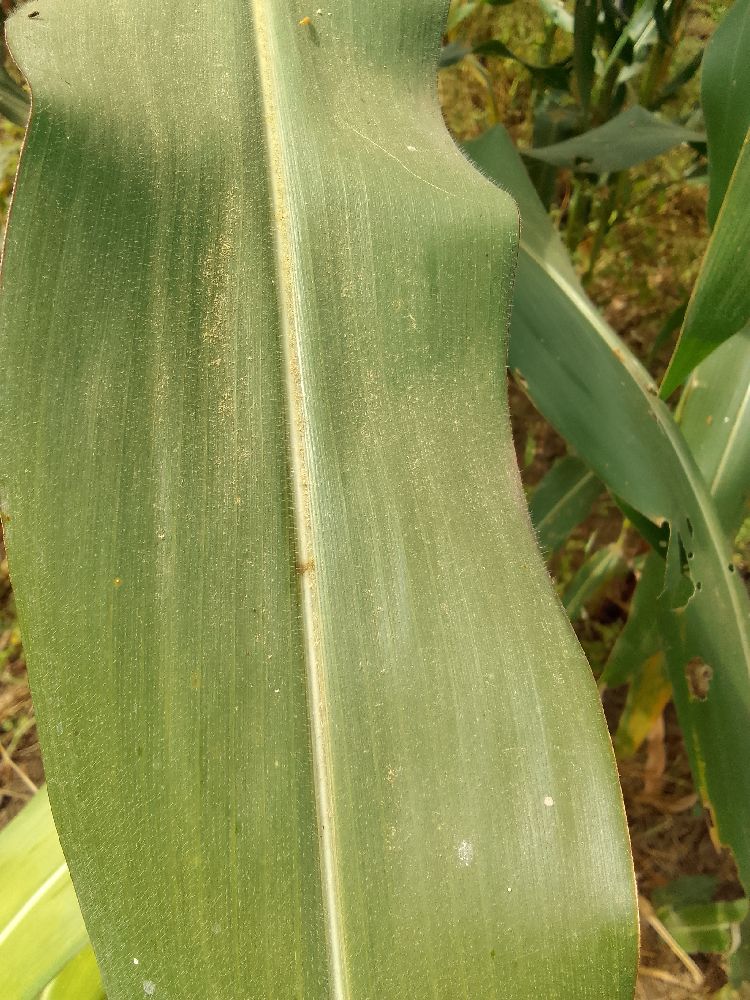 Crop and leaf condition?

maize, healthy
